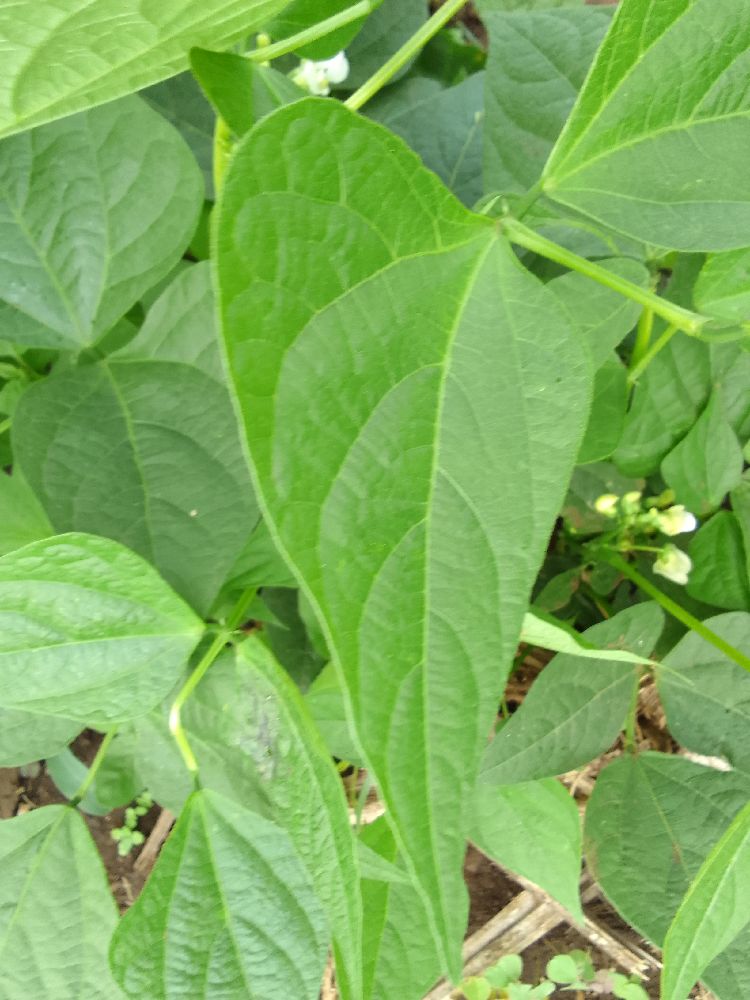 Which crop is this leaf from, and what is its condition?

common bean, healthy
